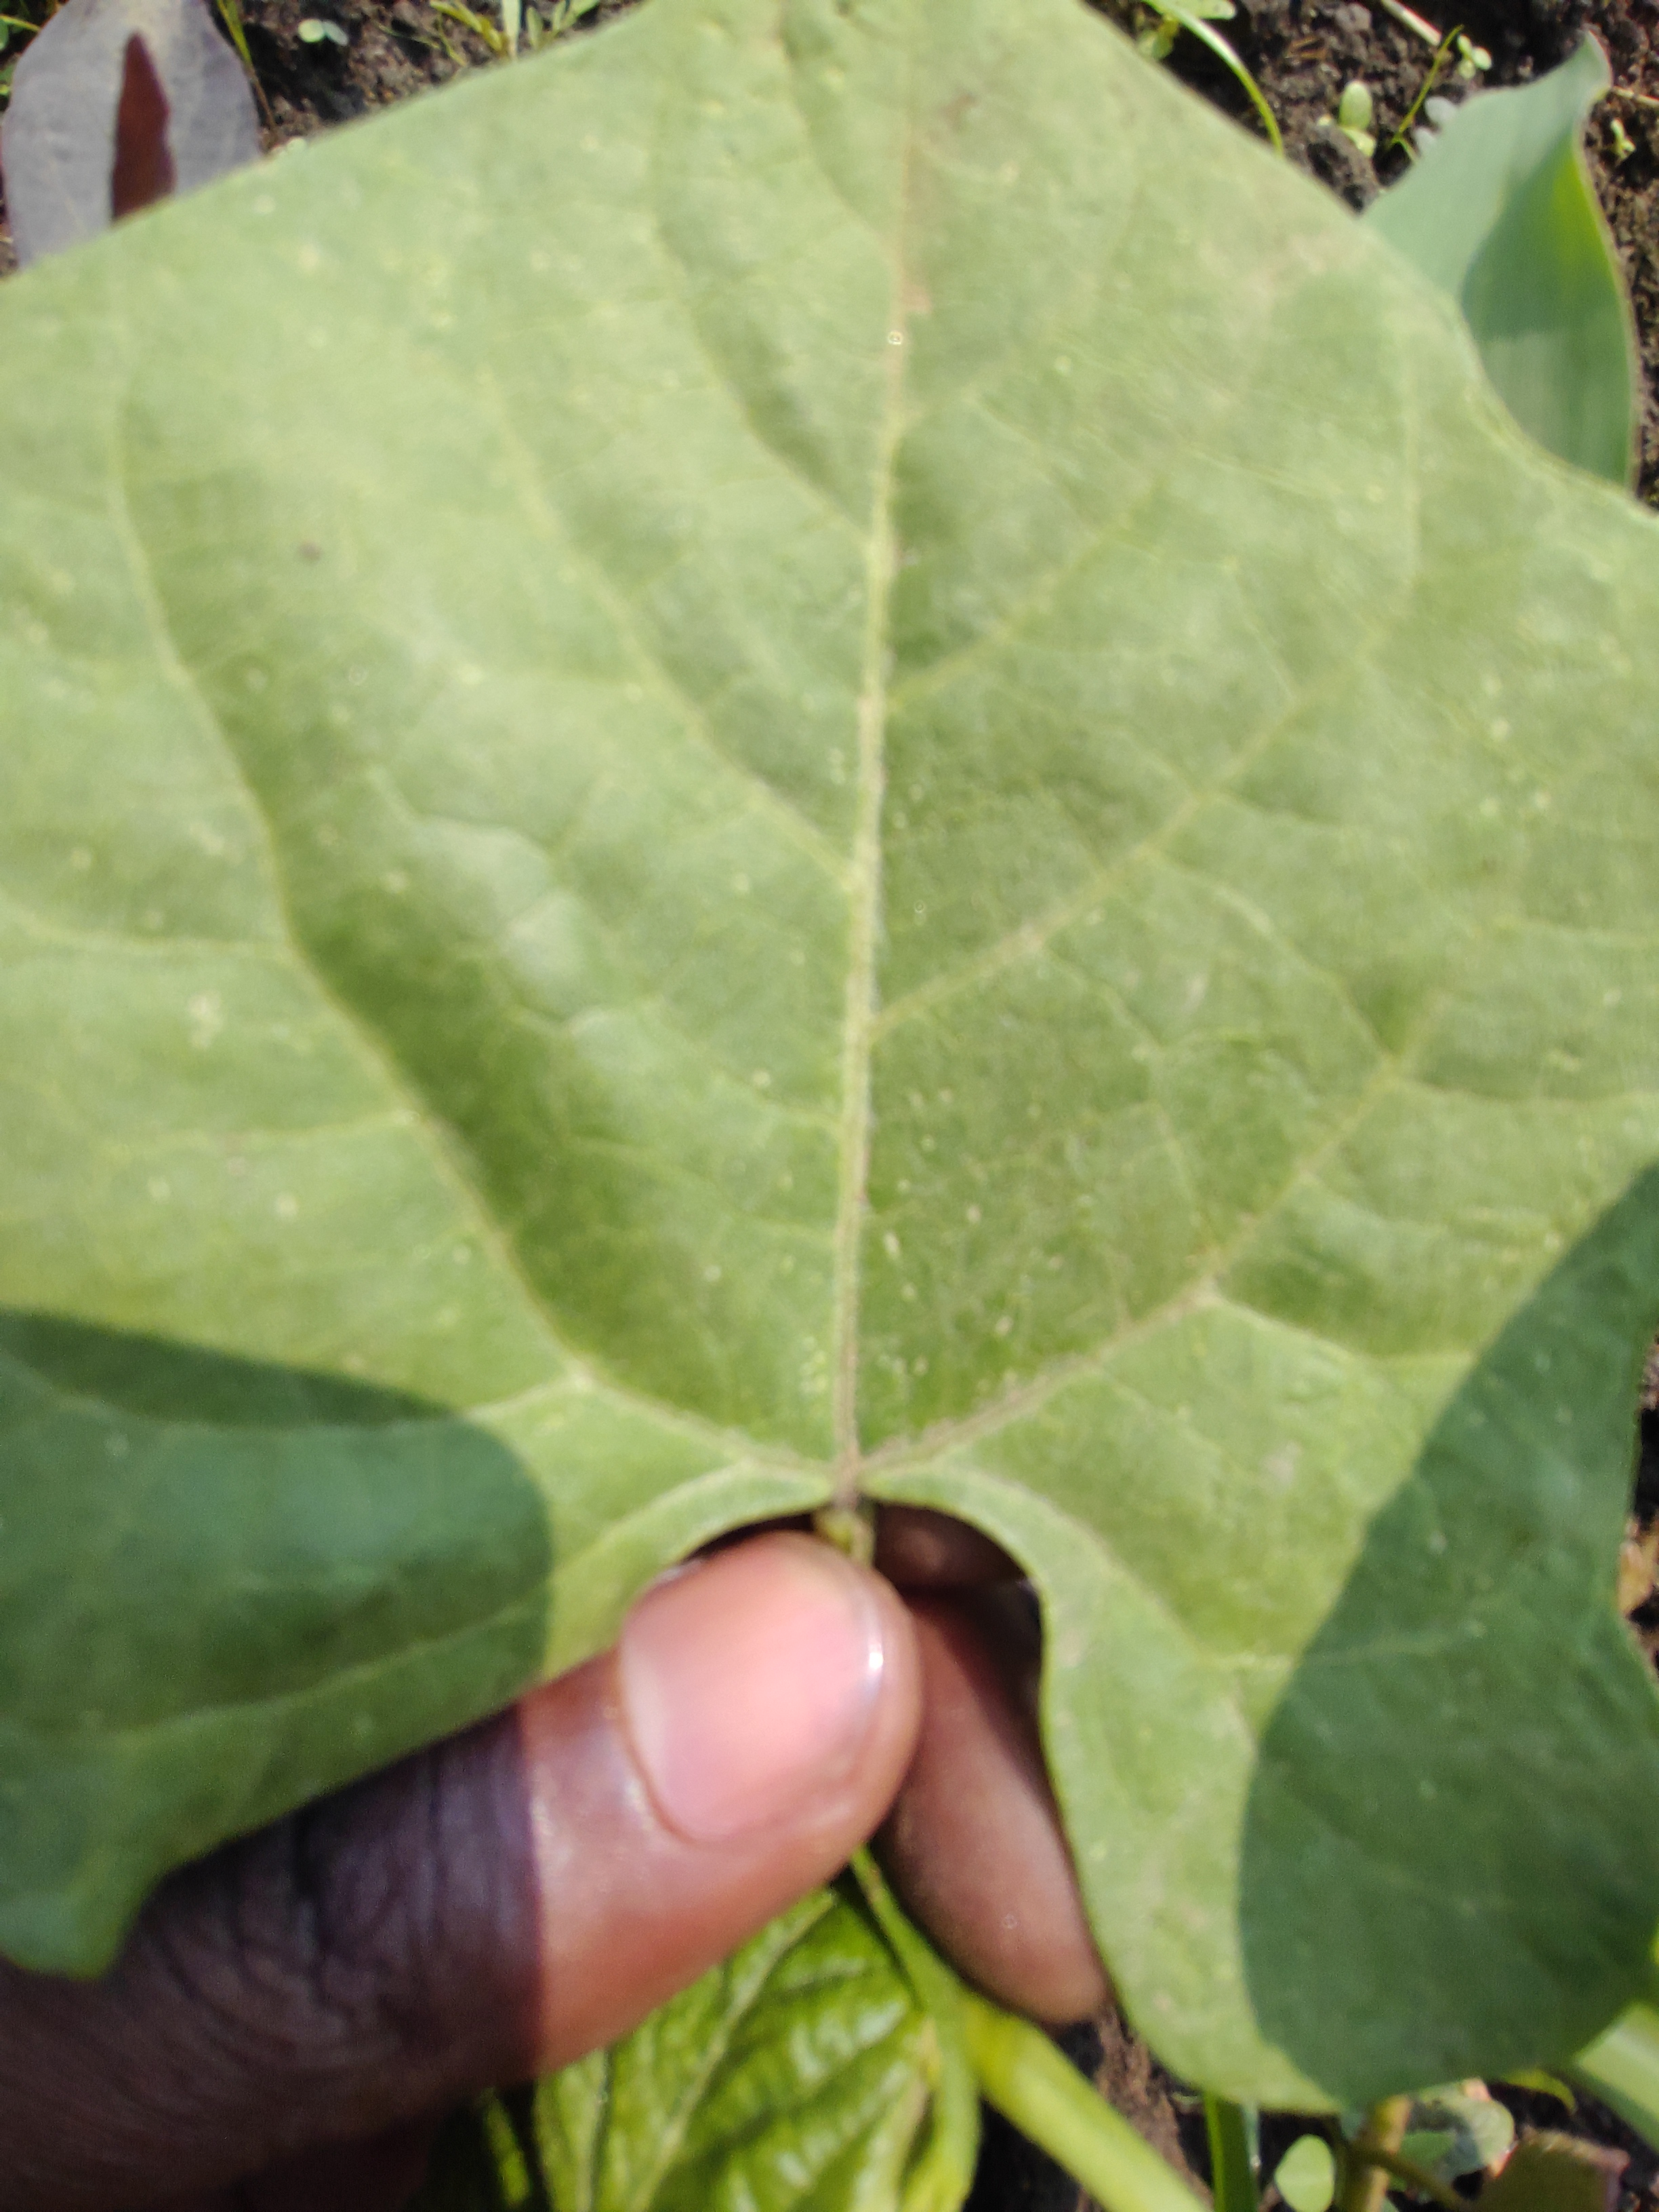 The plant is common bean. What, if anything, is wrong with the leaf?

healthy
